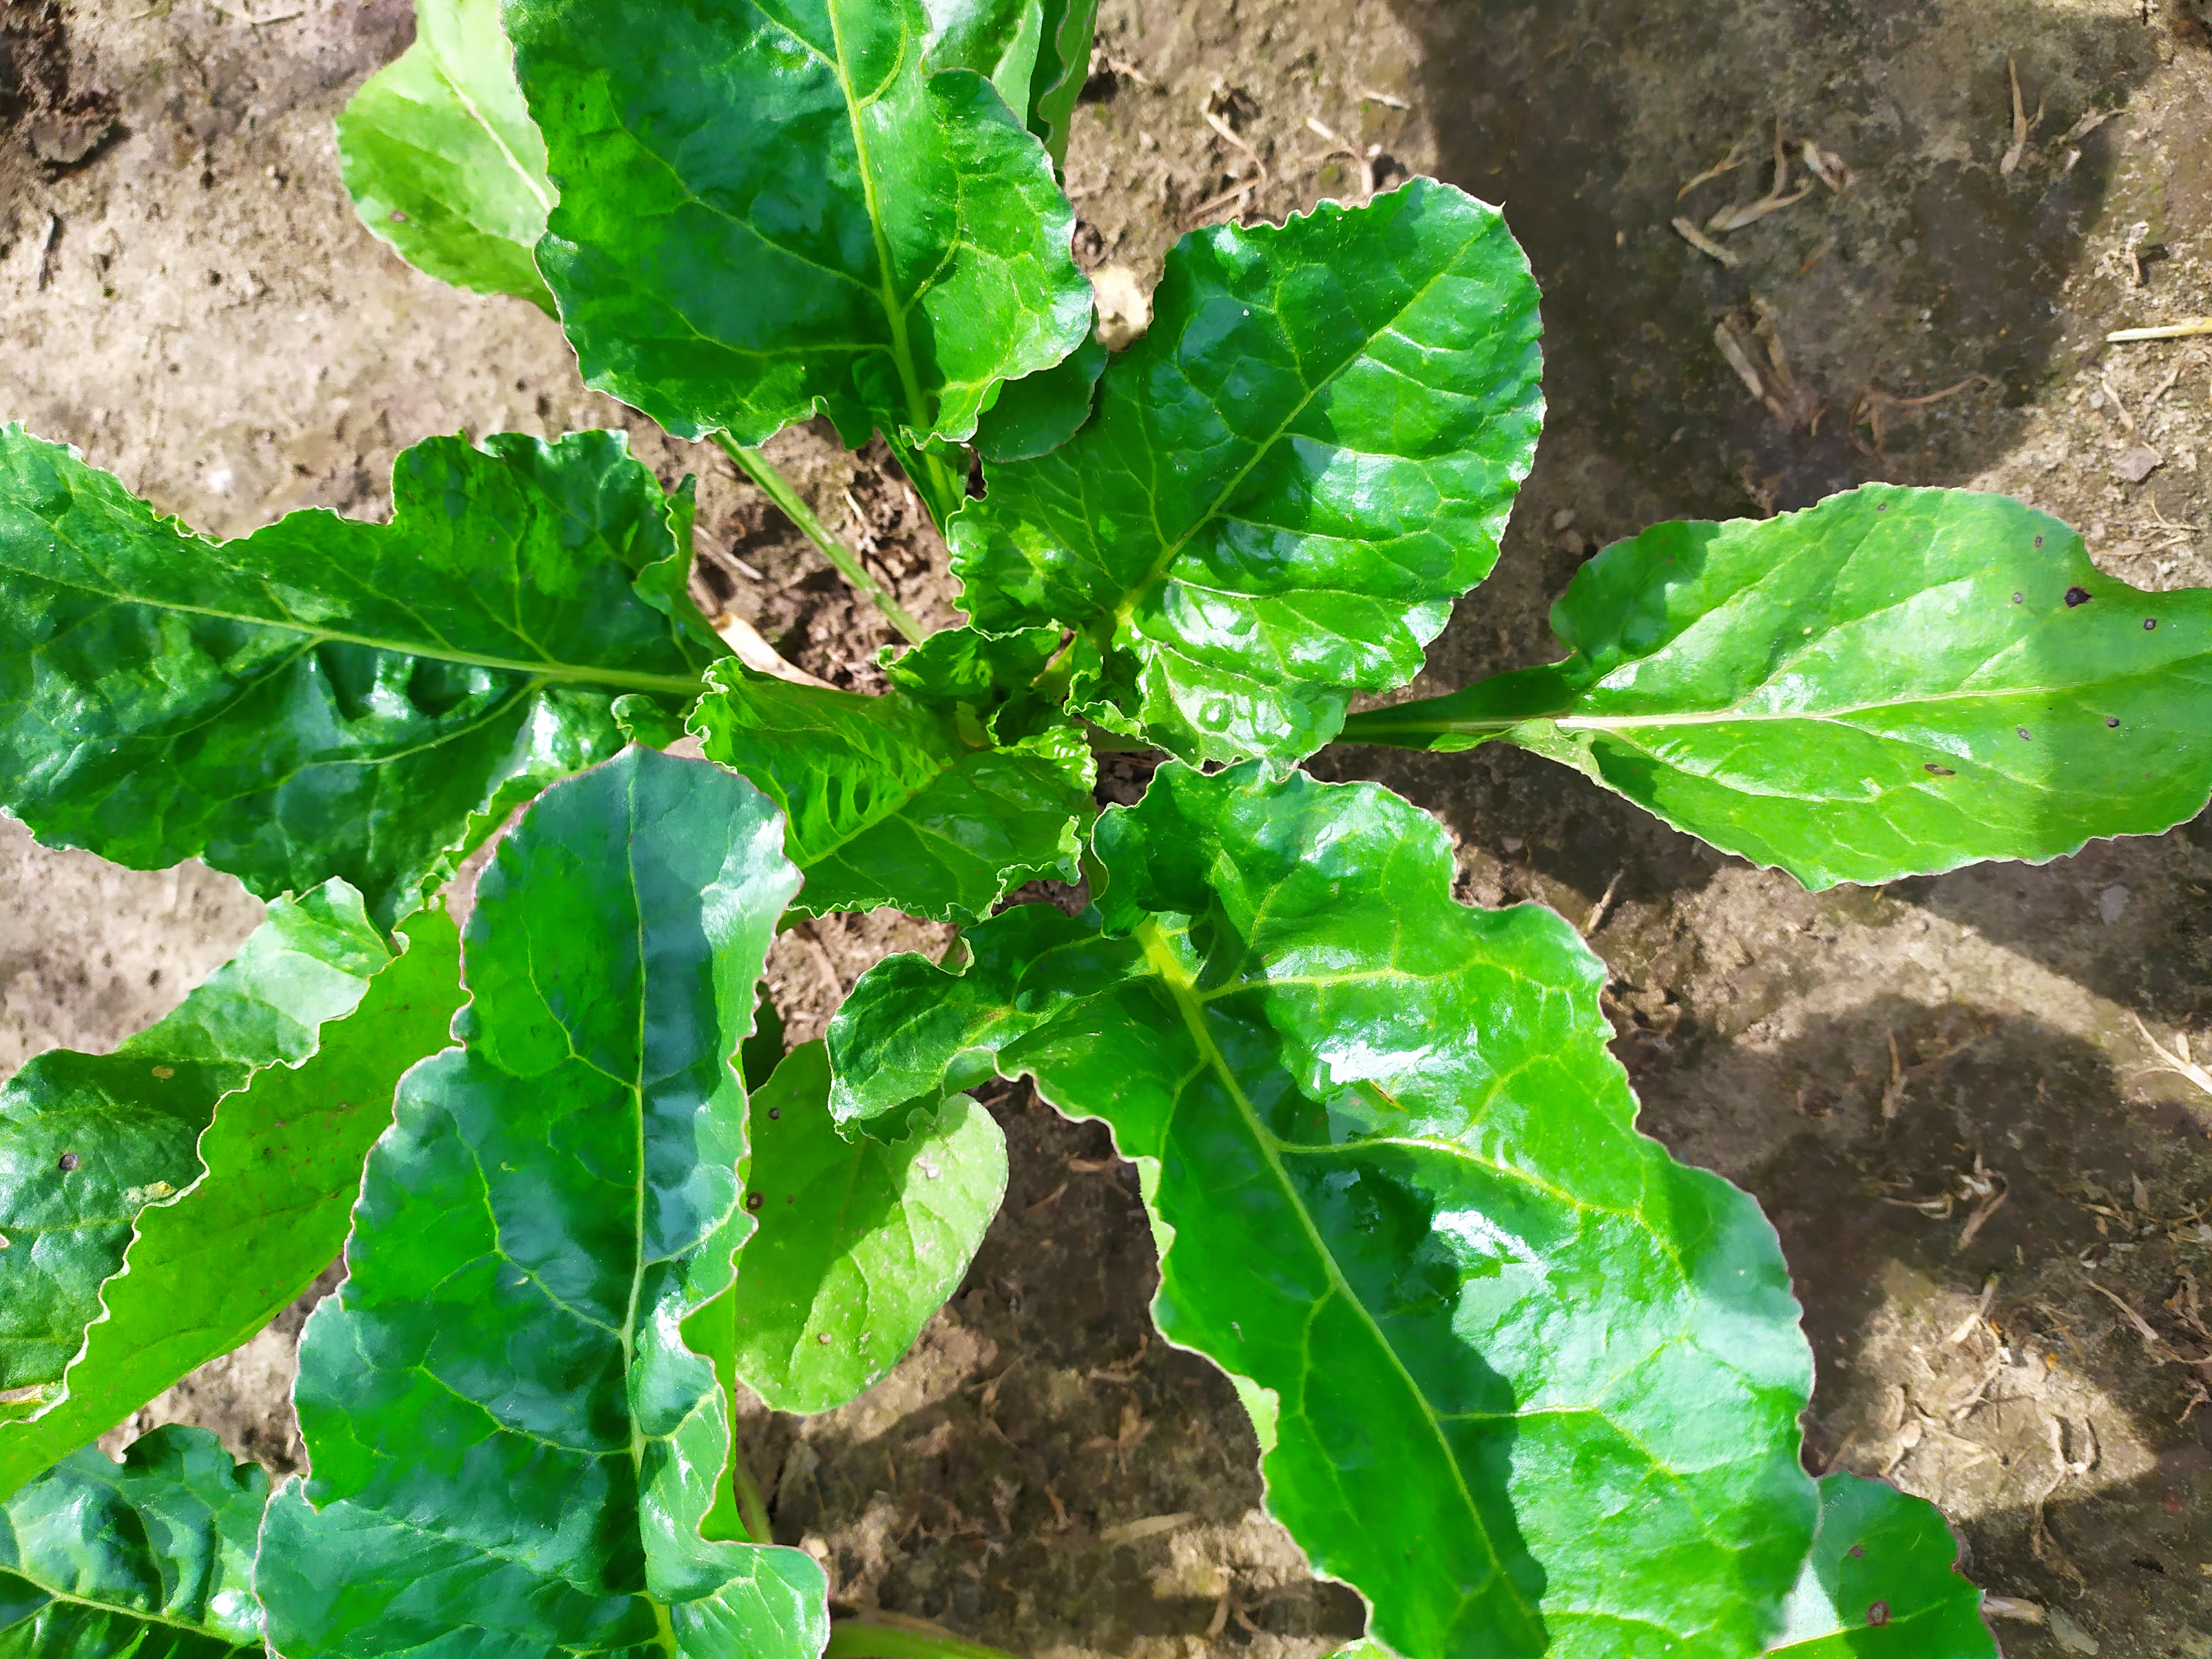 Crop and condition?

beet, cercospora
